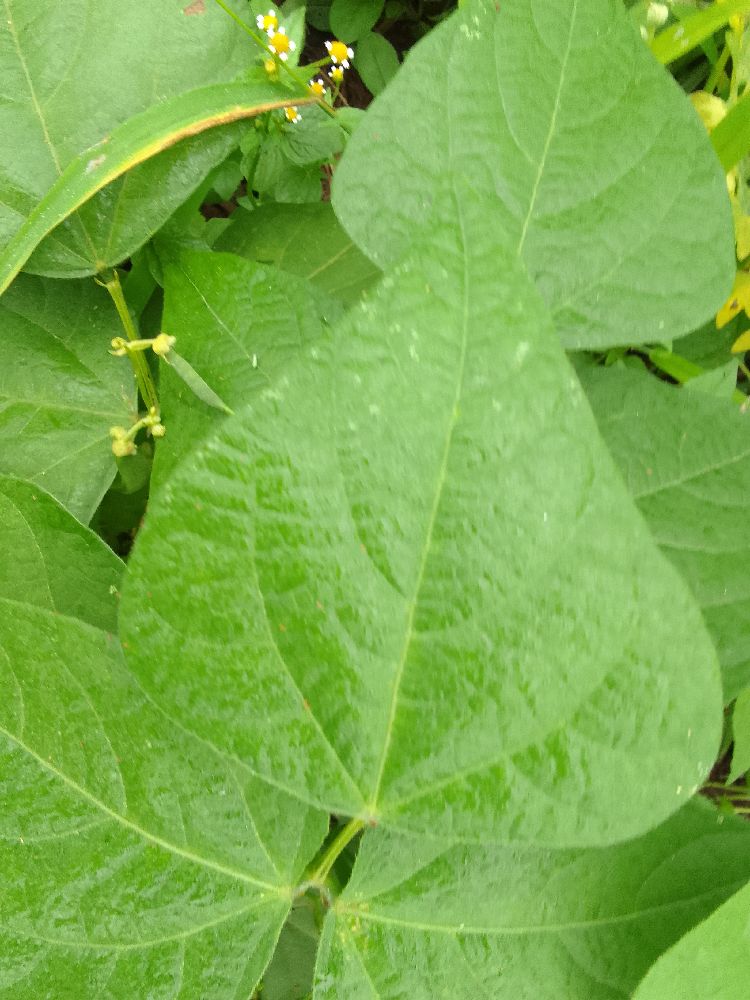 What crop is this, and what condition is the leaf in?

common bean, healthy
